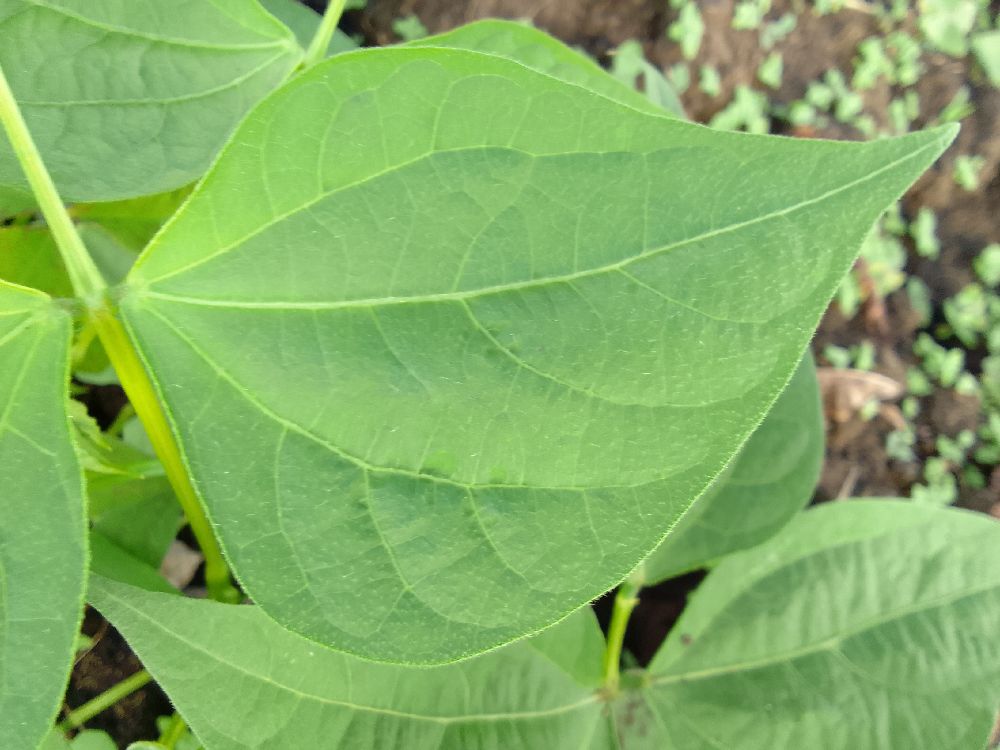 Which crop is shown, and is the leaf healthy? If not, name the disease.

common bean, healthy
